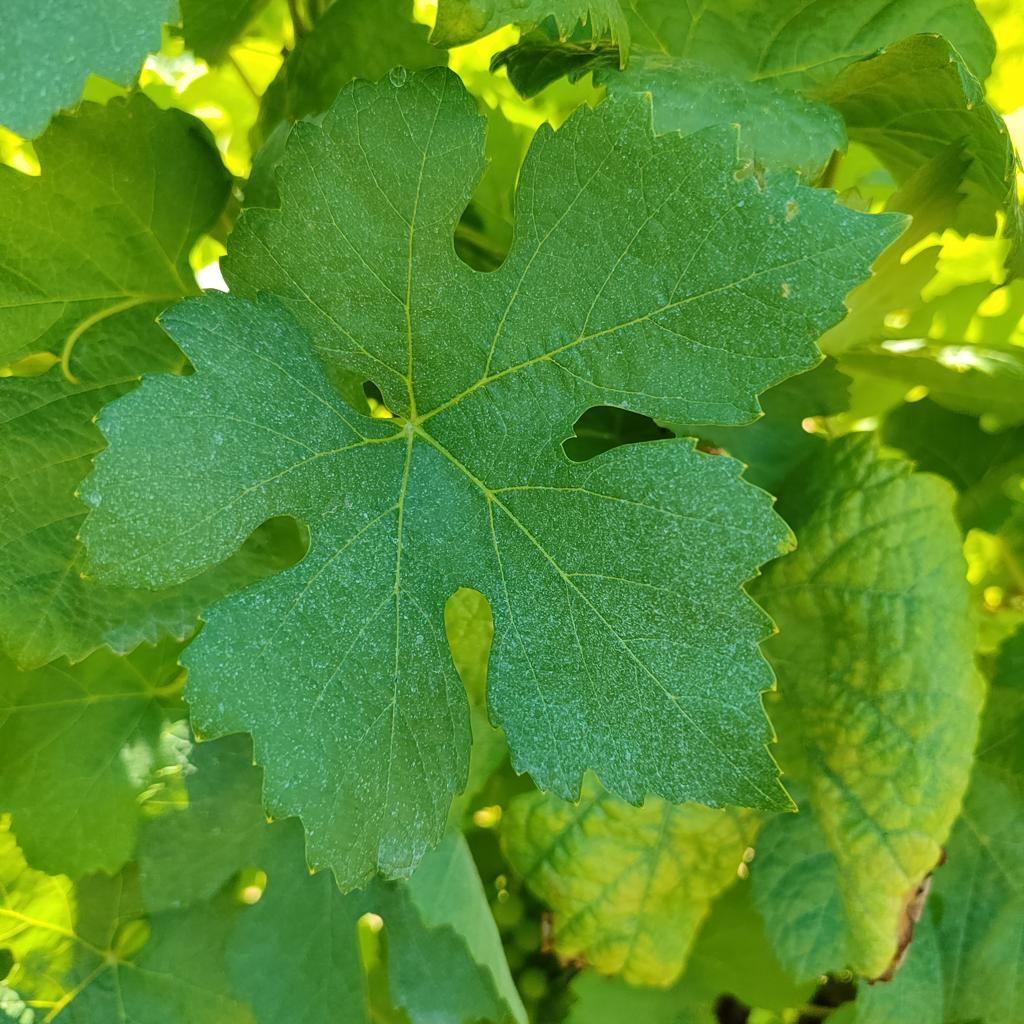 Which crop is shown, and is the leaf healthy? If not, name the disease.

grapevine, healthy
